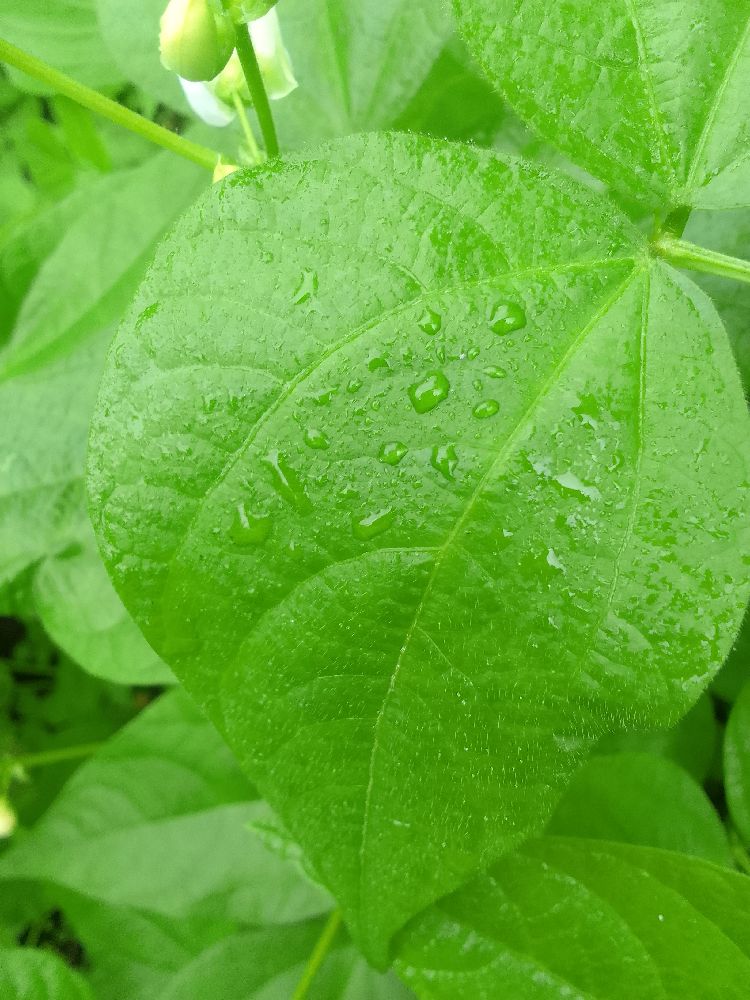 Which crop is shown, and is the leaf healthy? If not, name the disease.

common bean, healthy
